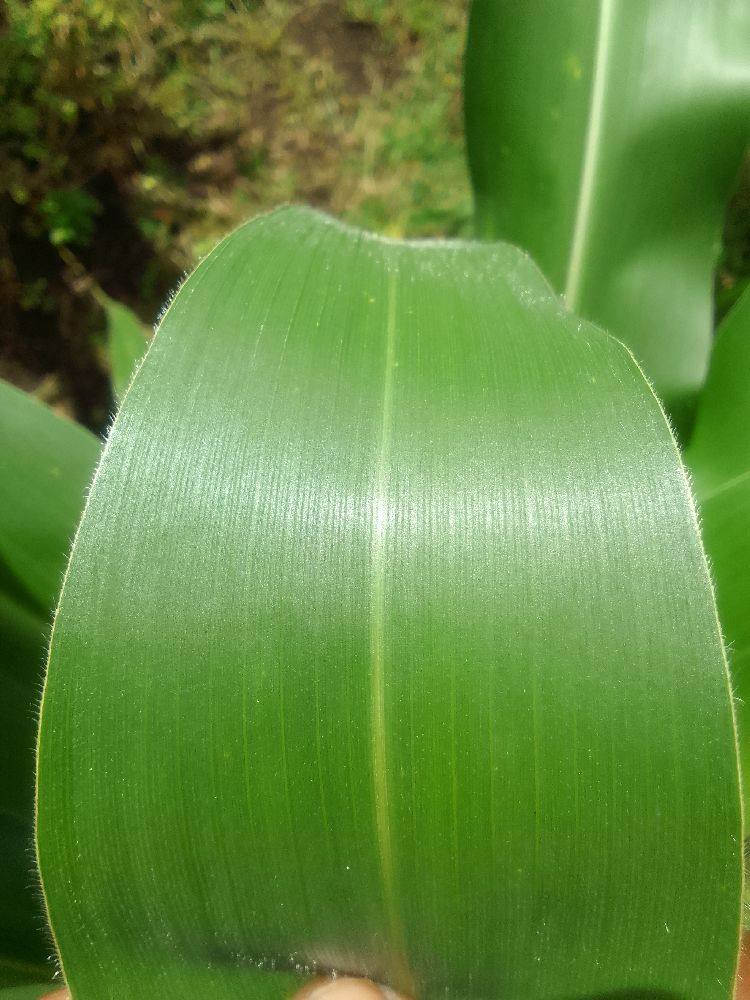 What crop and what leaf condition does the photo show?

maize, healthy
